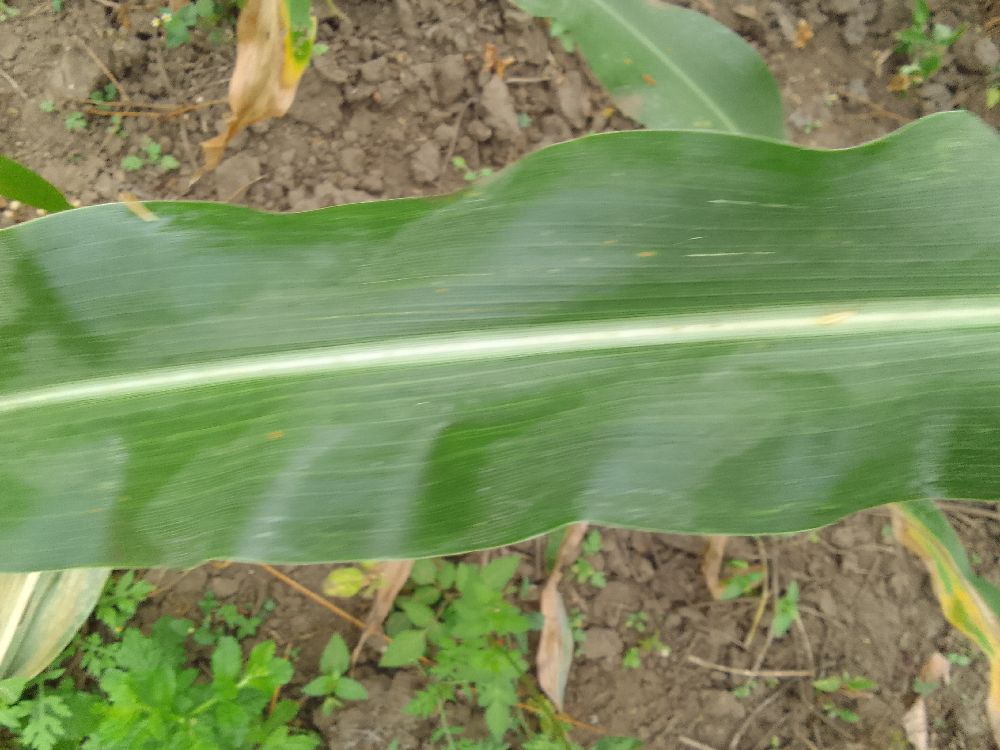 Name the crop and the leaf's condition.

maize, healthy
